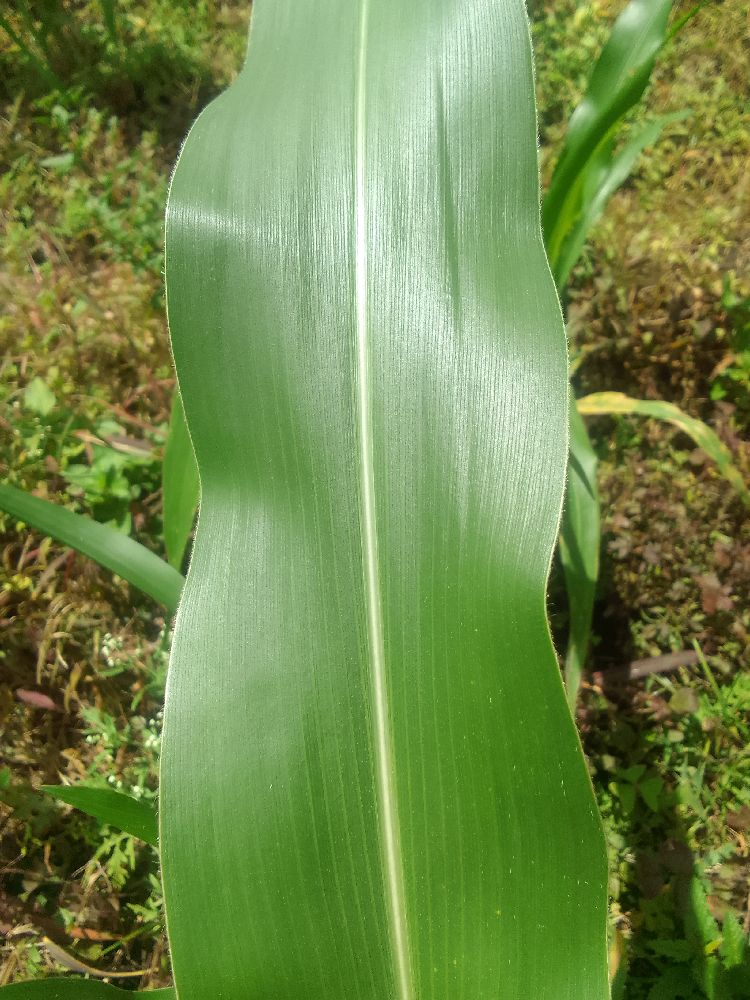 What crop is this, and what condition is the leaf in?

maize, healthy
